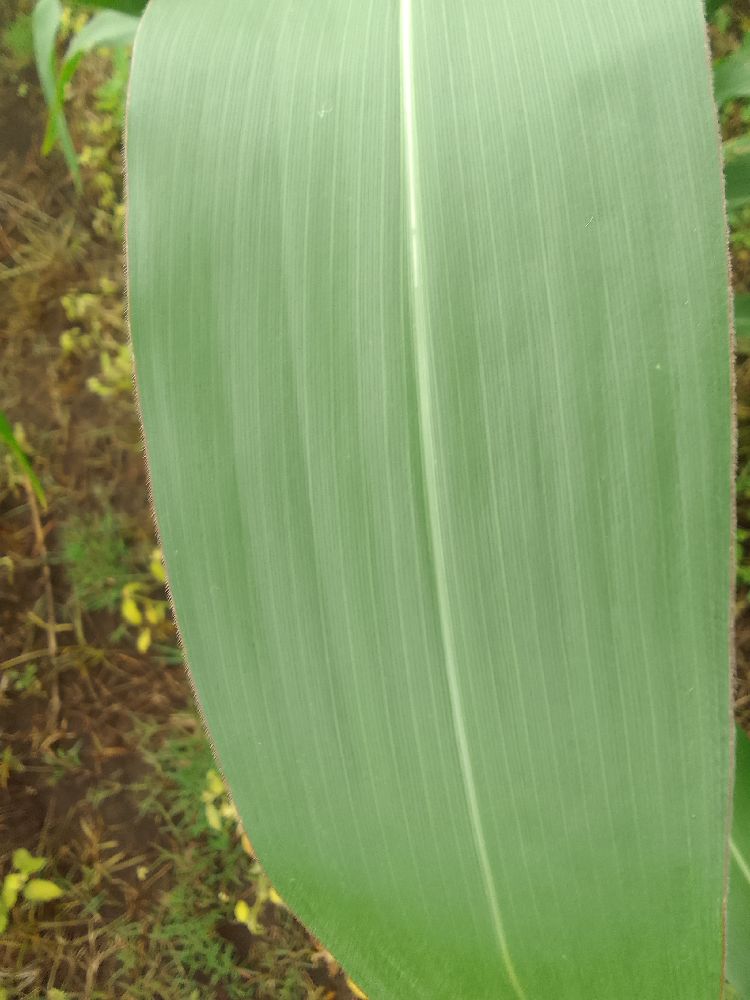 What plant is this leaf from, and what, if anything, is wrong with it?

maize, healthy
